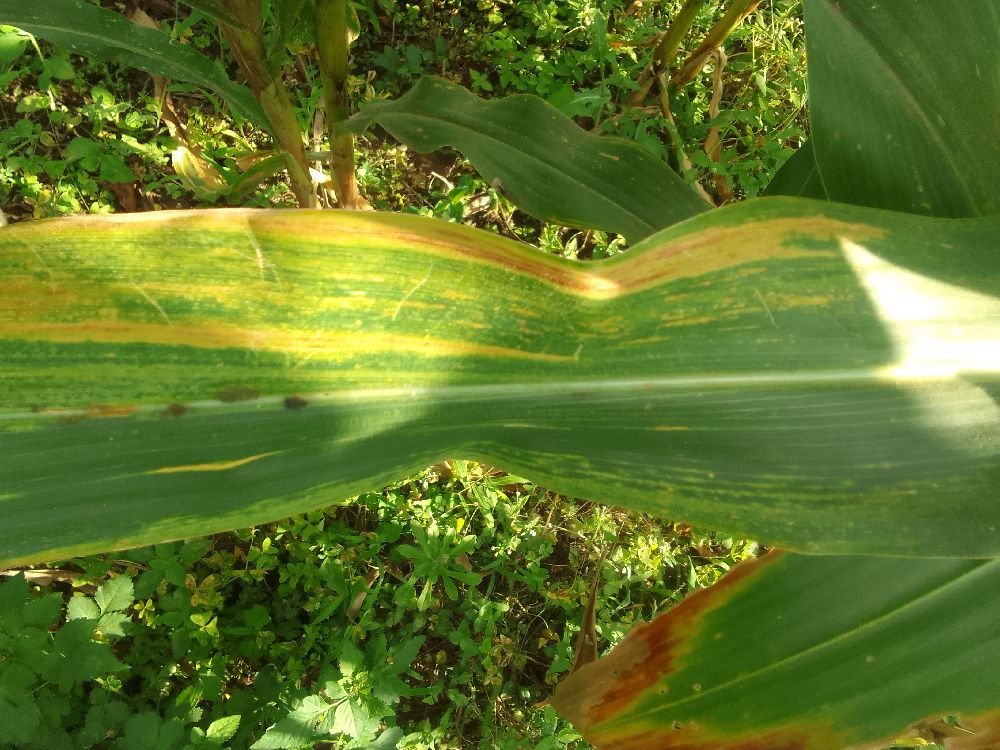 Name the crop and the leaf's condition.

maize, maize lethal necrosis
